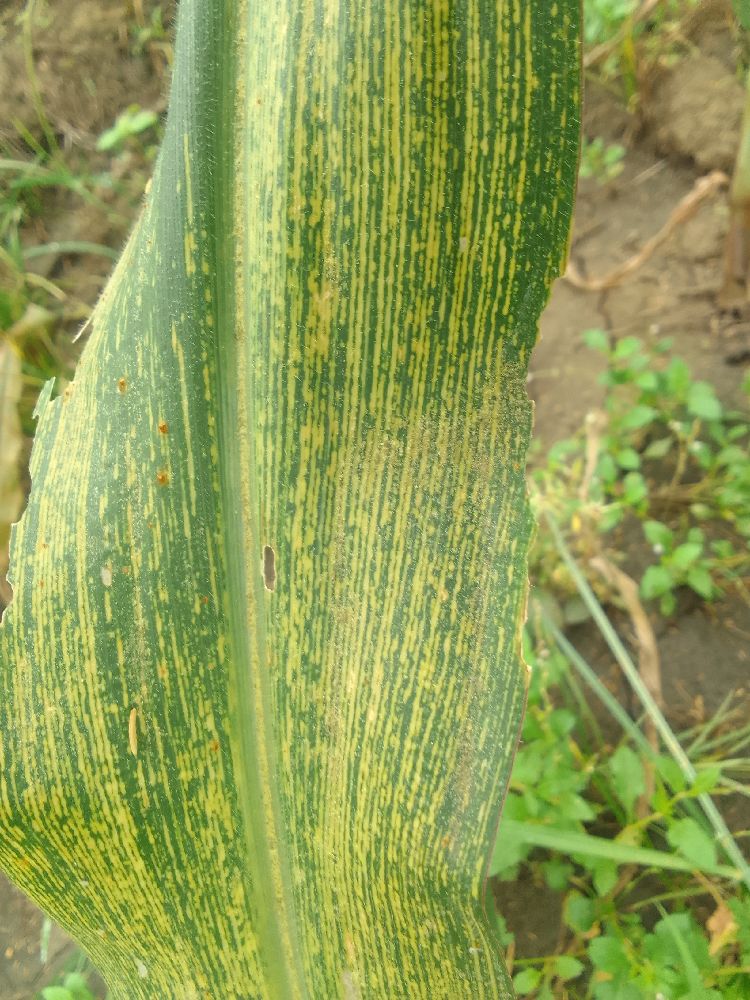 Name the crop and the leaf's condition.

maize, maize streak virus
